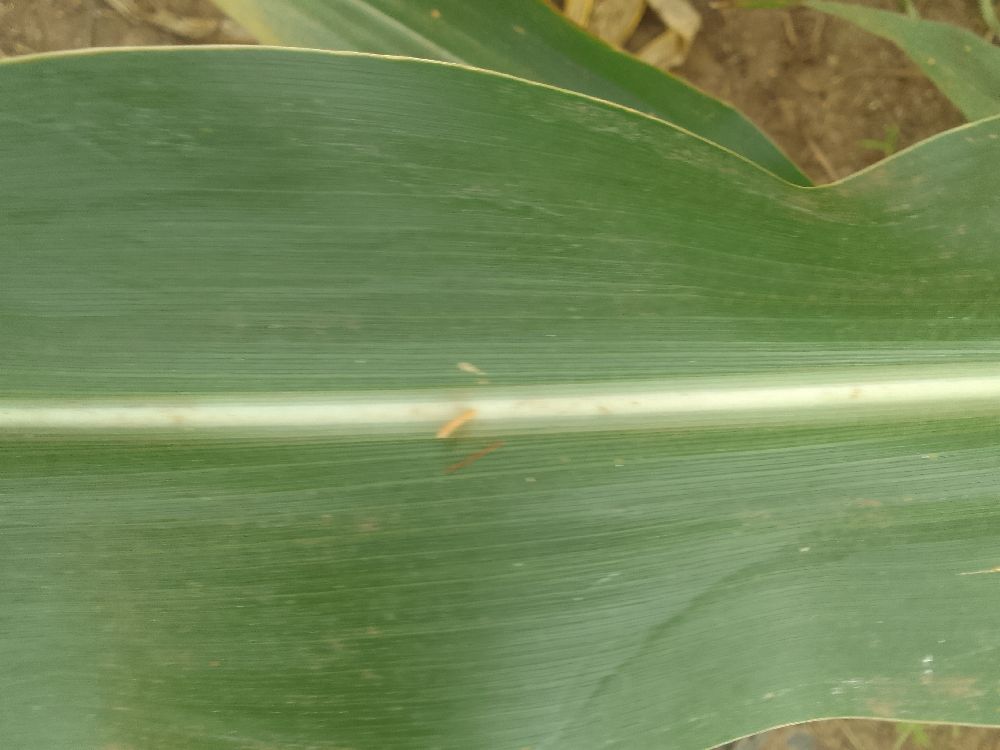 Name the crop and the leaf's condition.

maize, healthy
